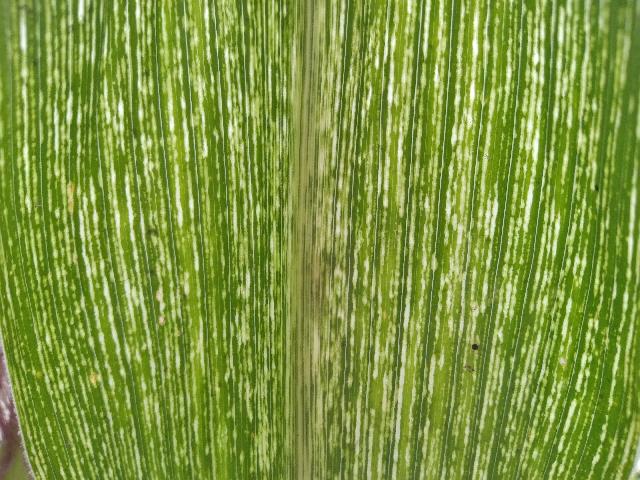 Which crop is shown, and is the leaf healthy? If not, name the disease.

maize, maize streak virus
